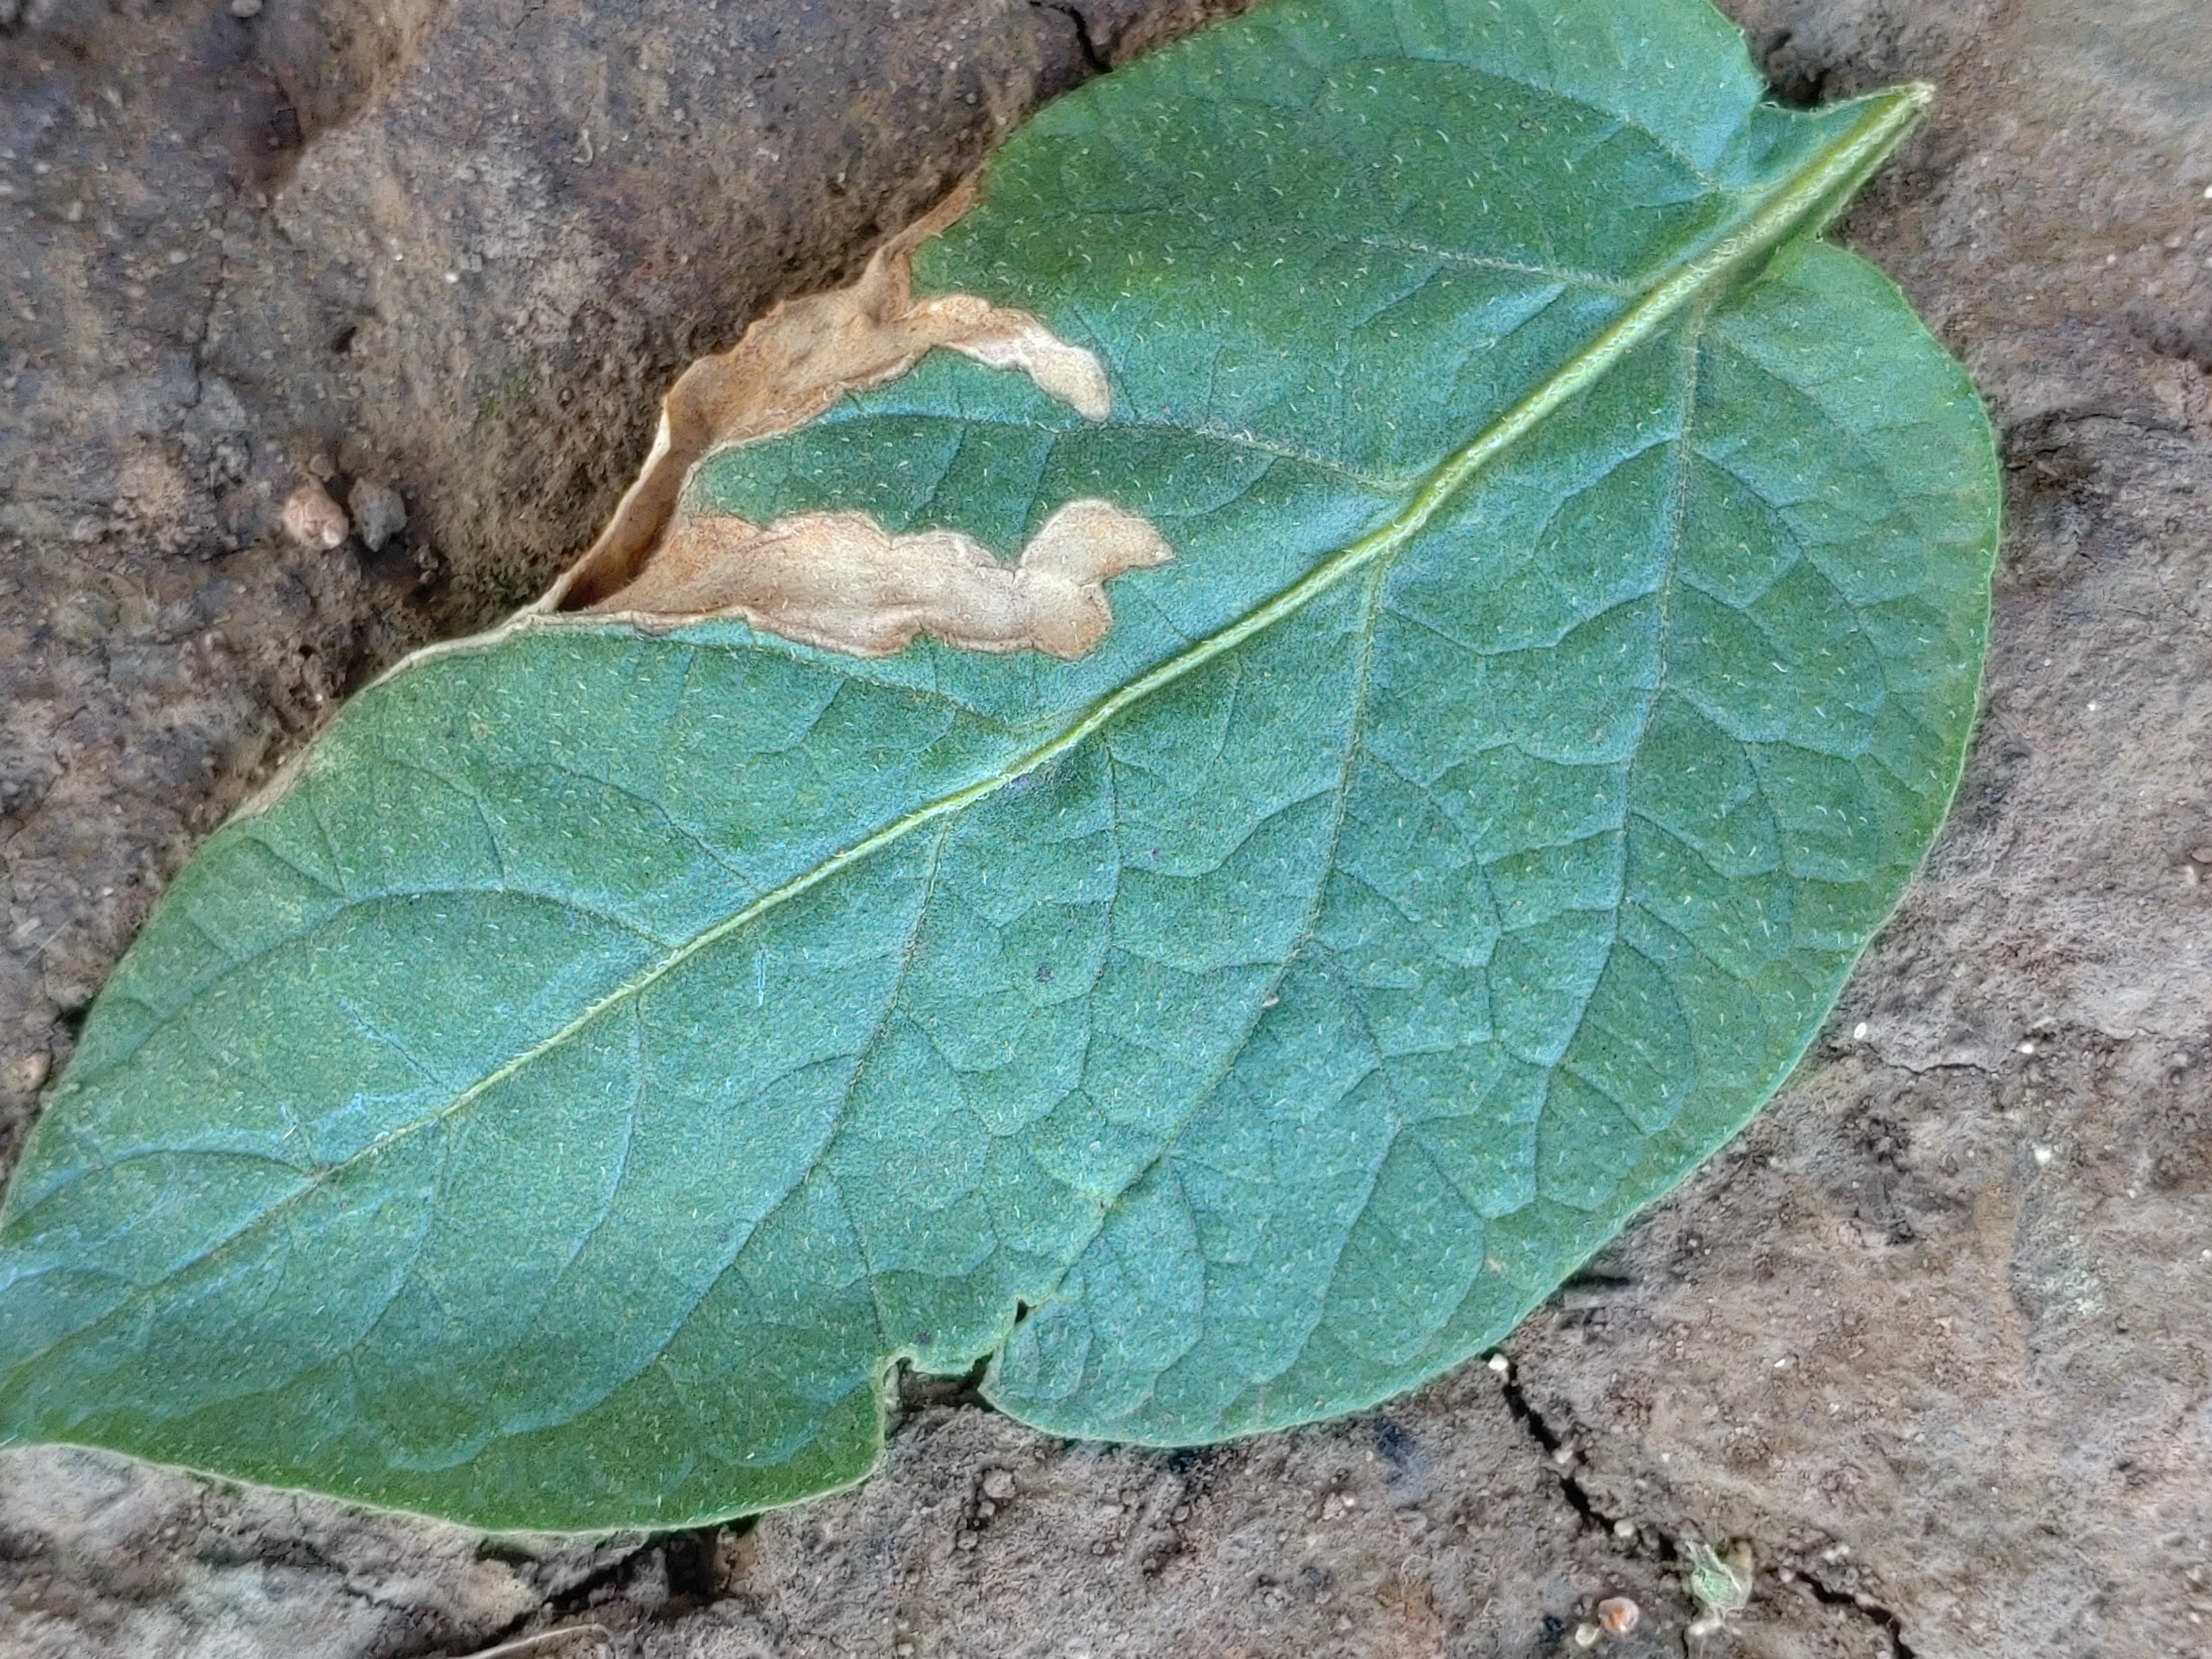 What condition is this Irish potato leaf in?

early blight
